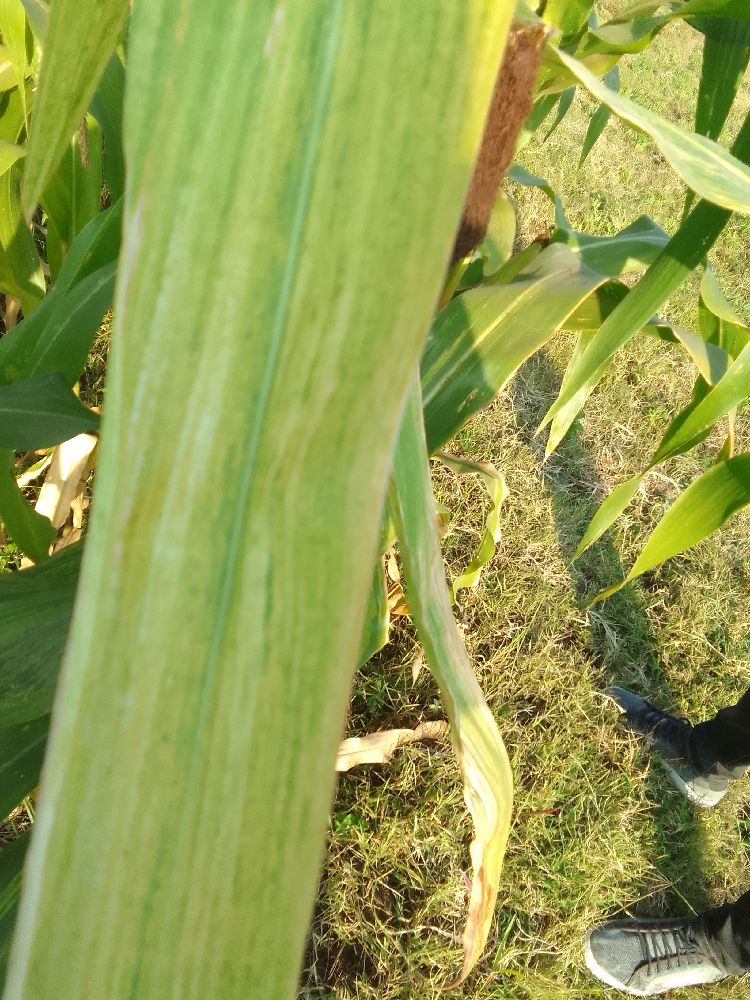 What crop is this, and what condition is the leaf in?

maize, maize lethal necrosis
